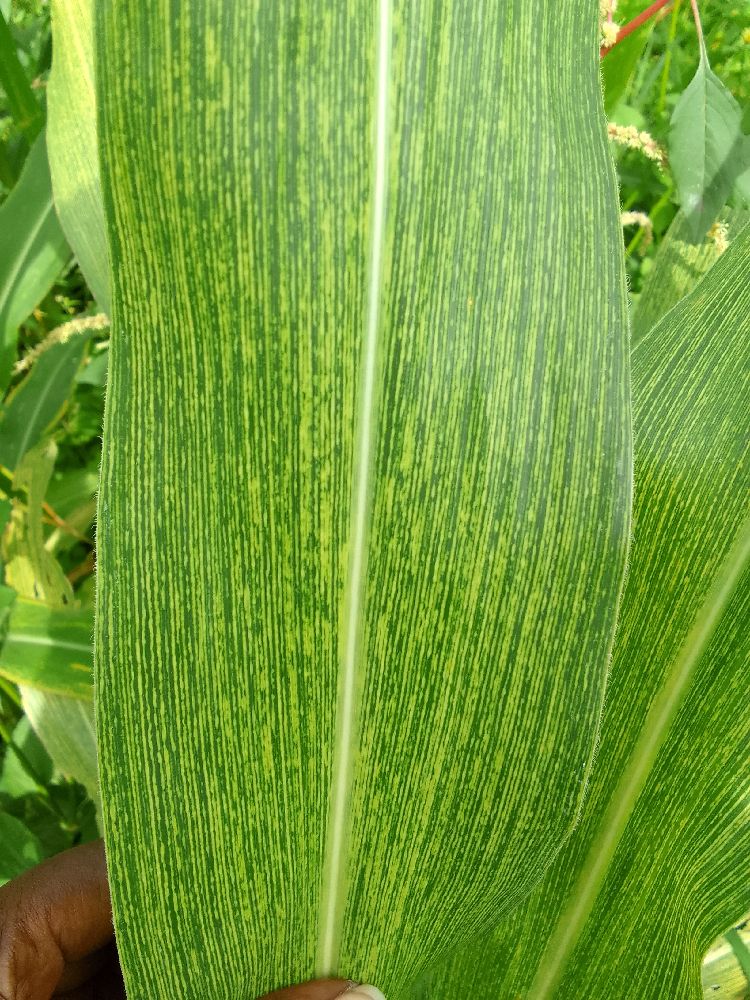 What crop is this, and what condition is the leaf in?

maize, maize streak virus
